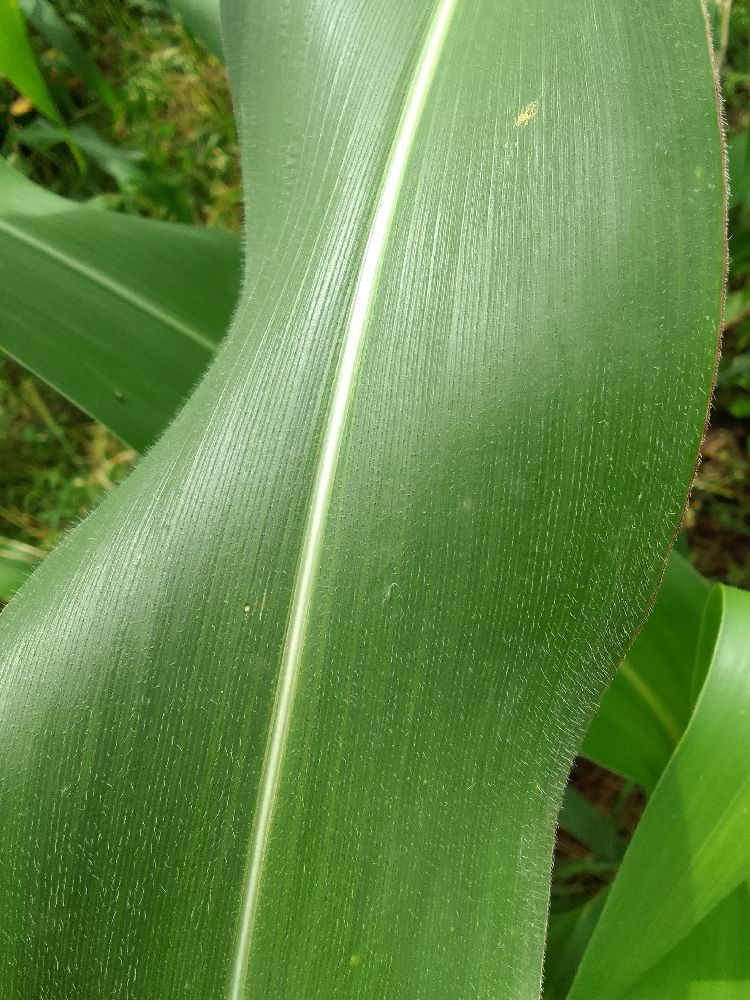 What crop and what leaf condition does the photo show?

maize, healthy
